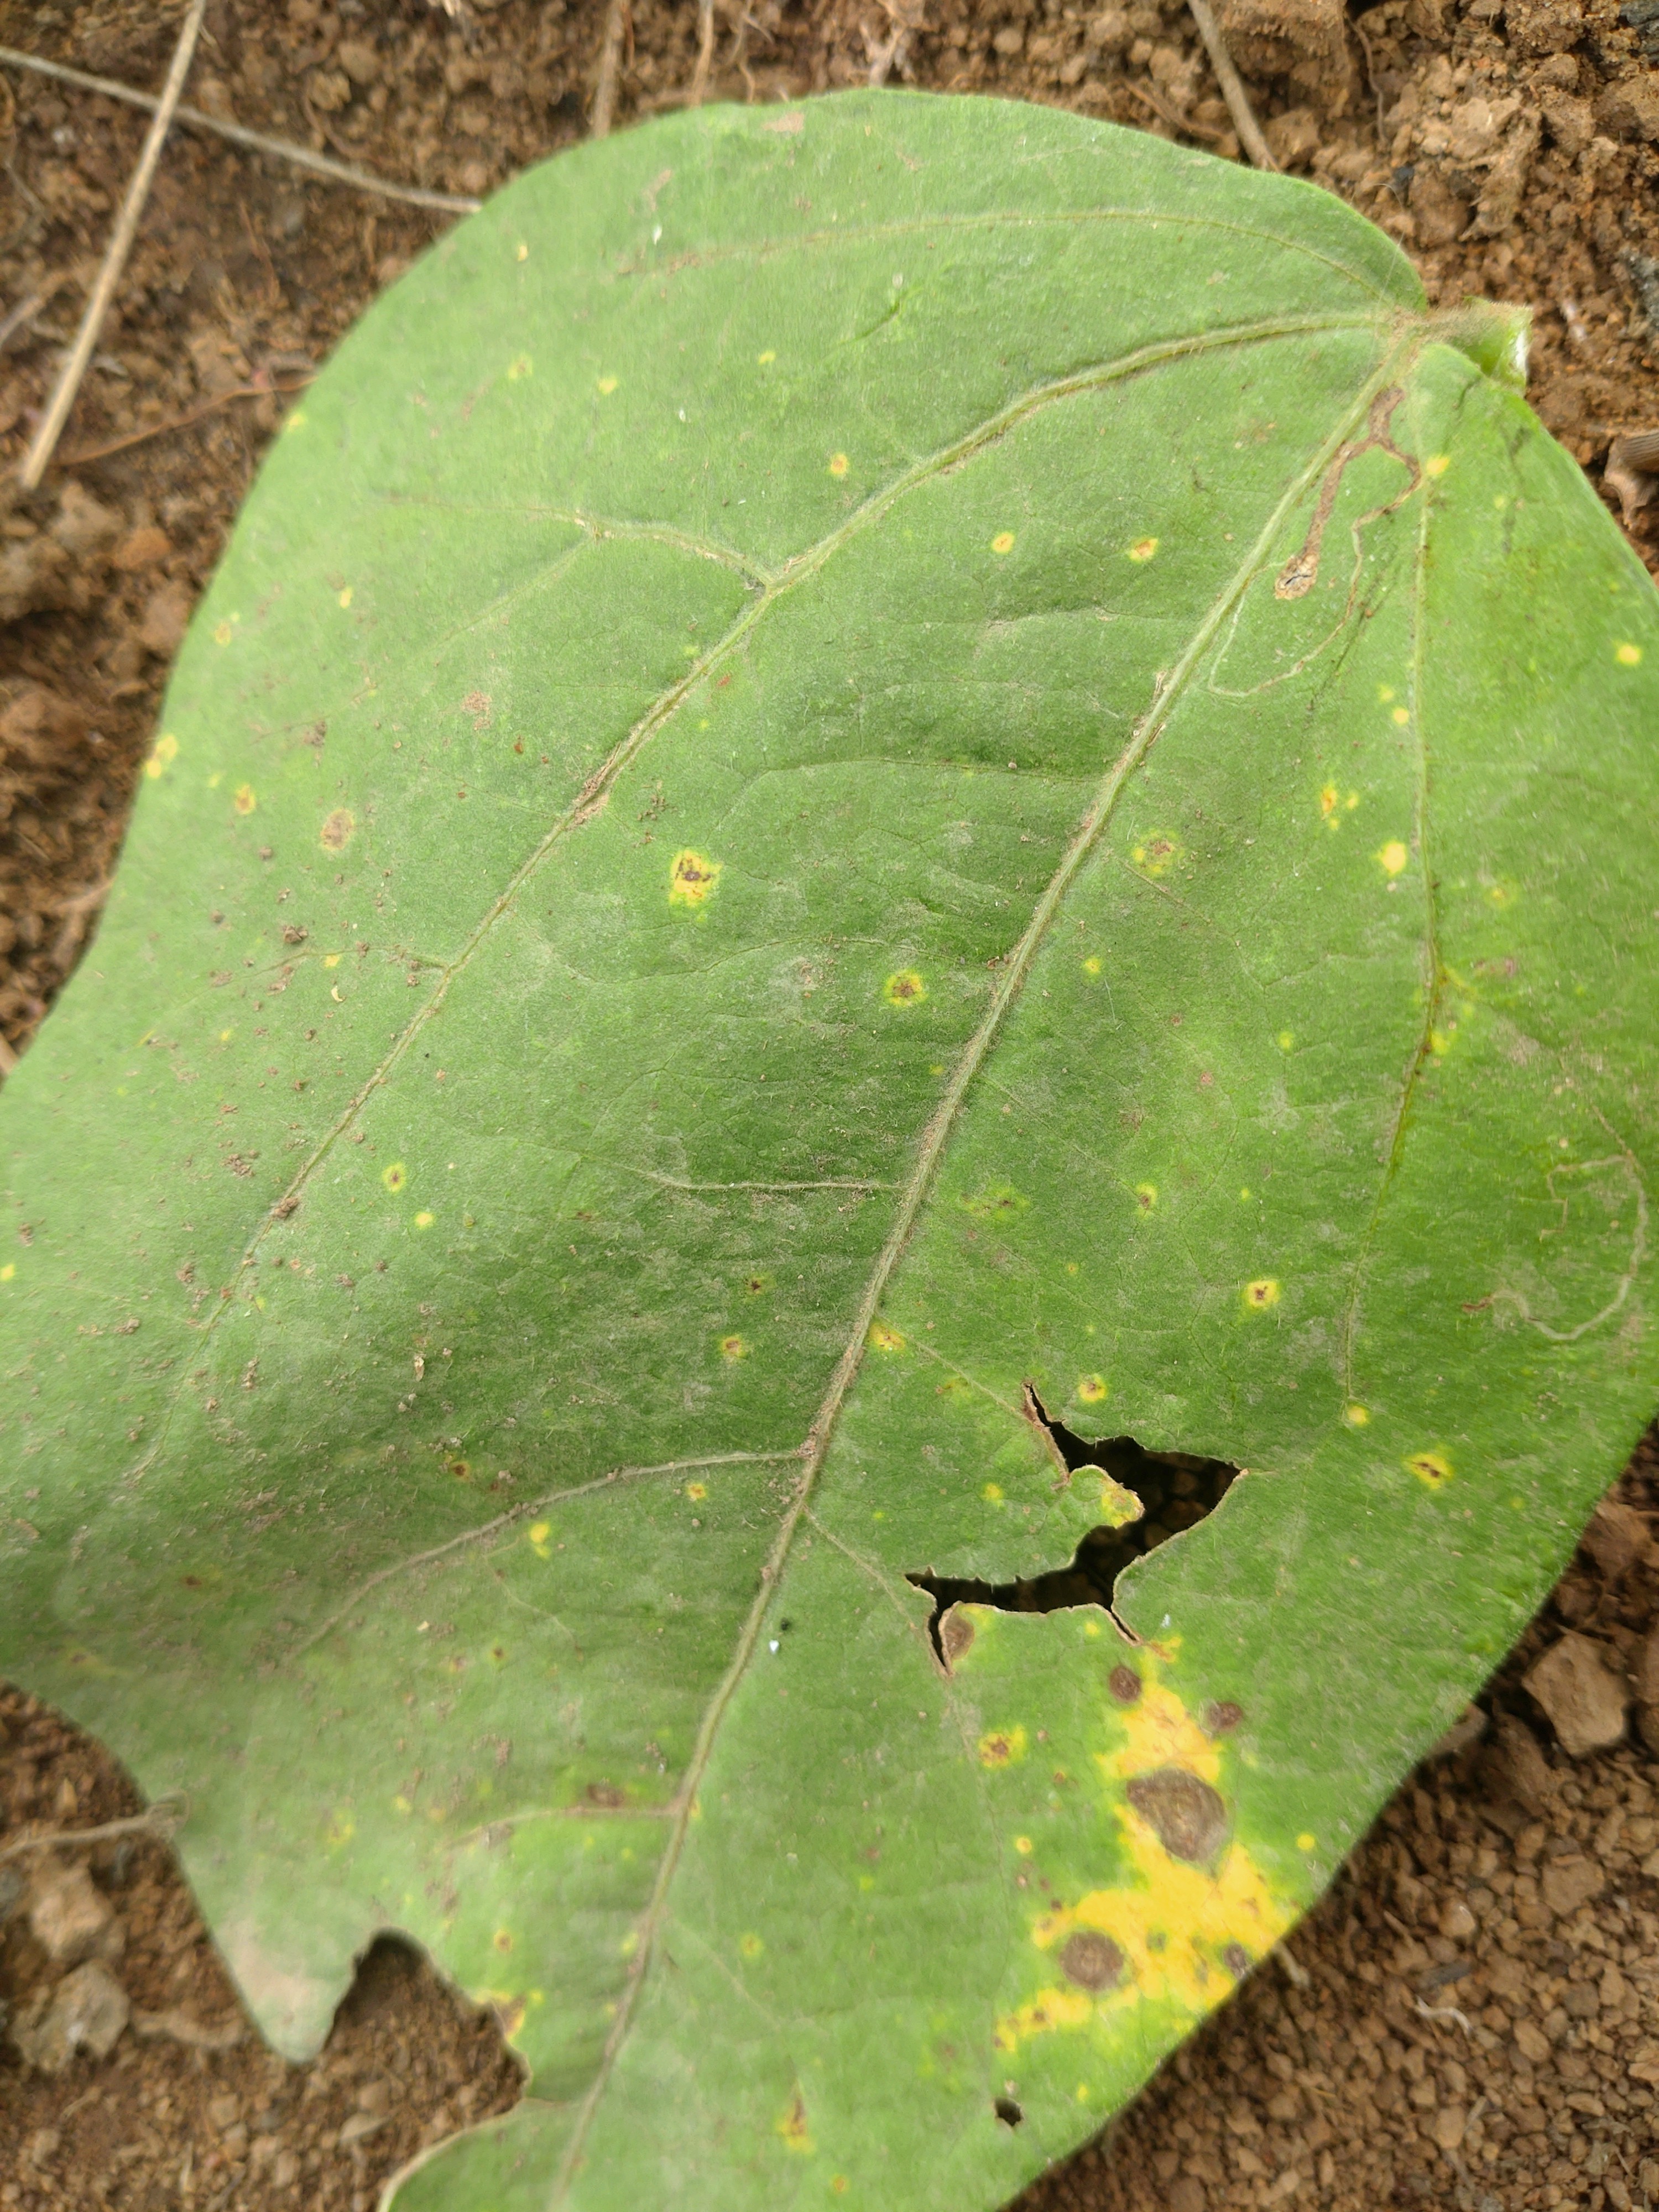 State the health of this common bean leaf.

rust
